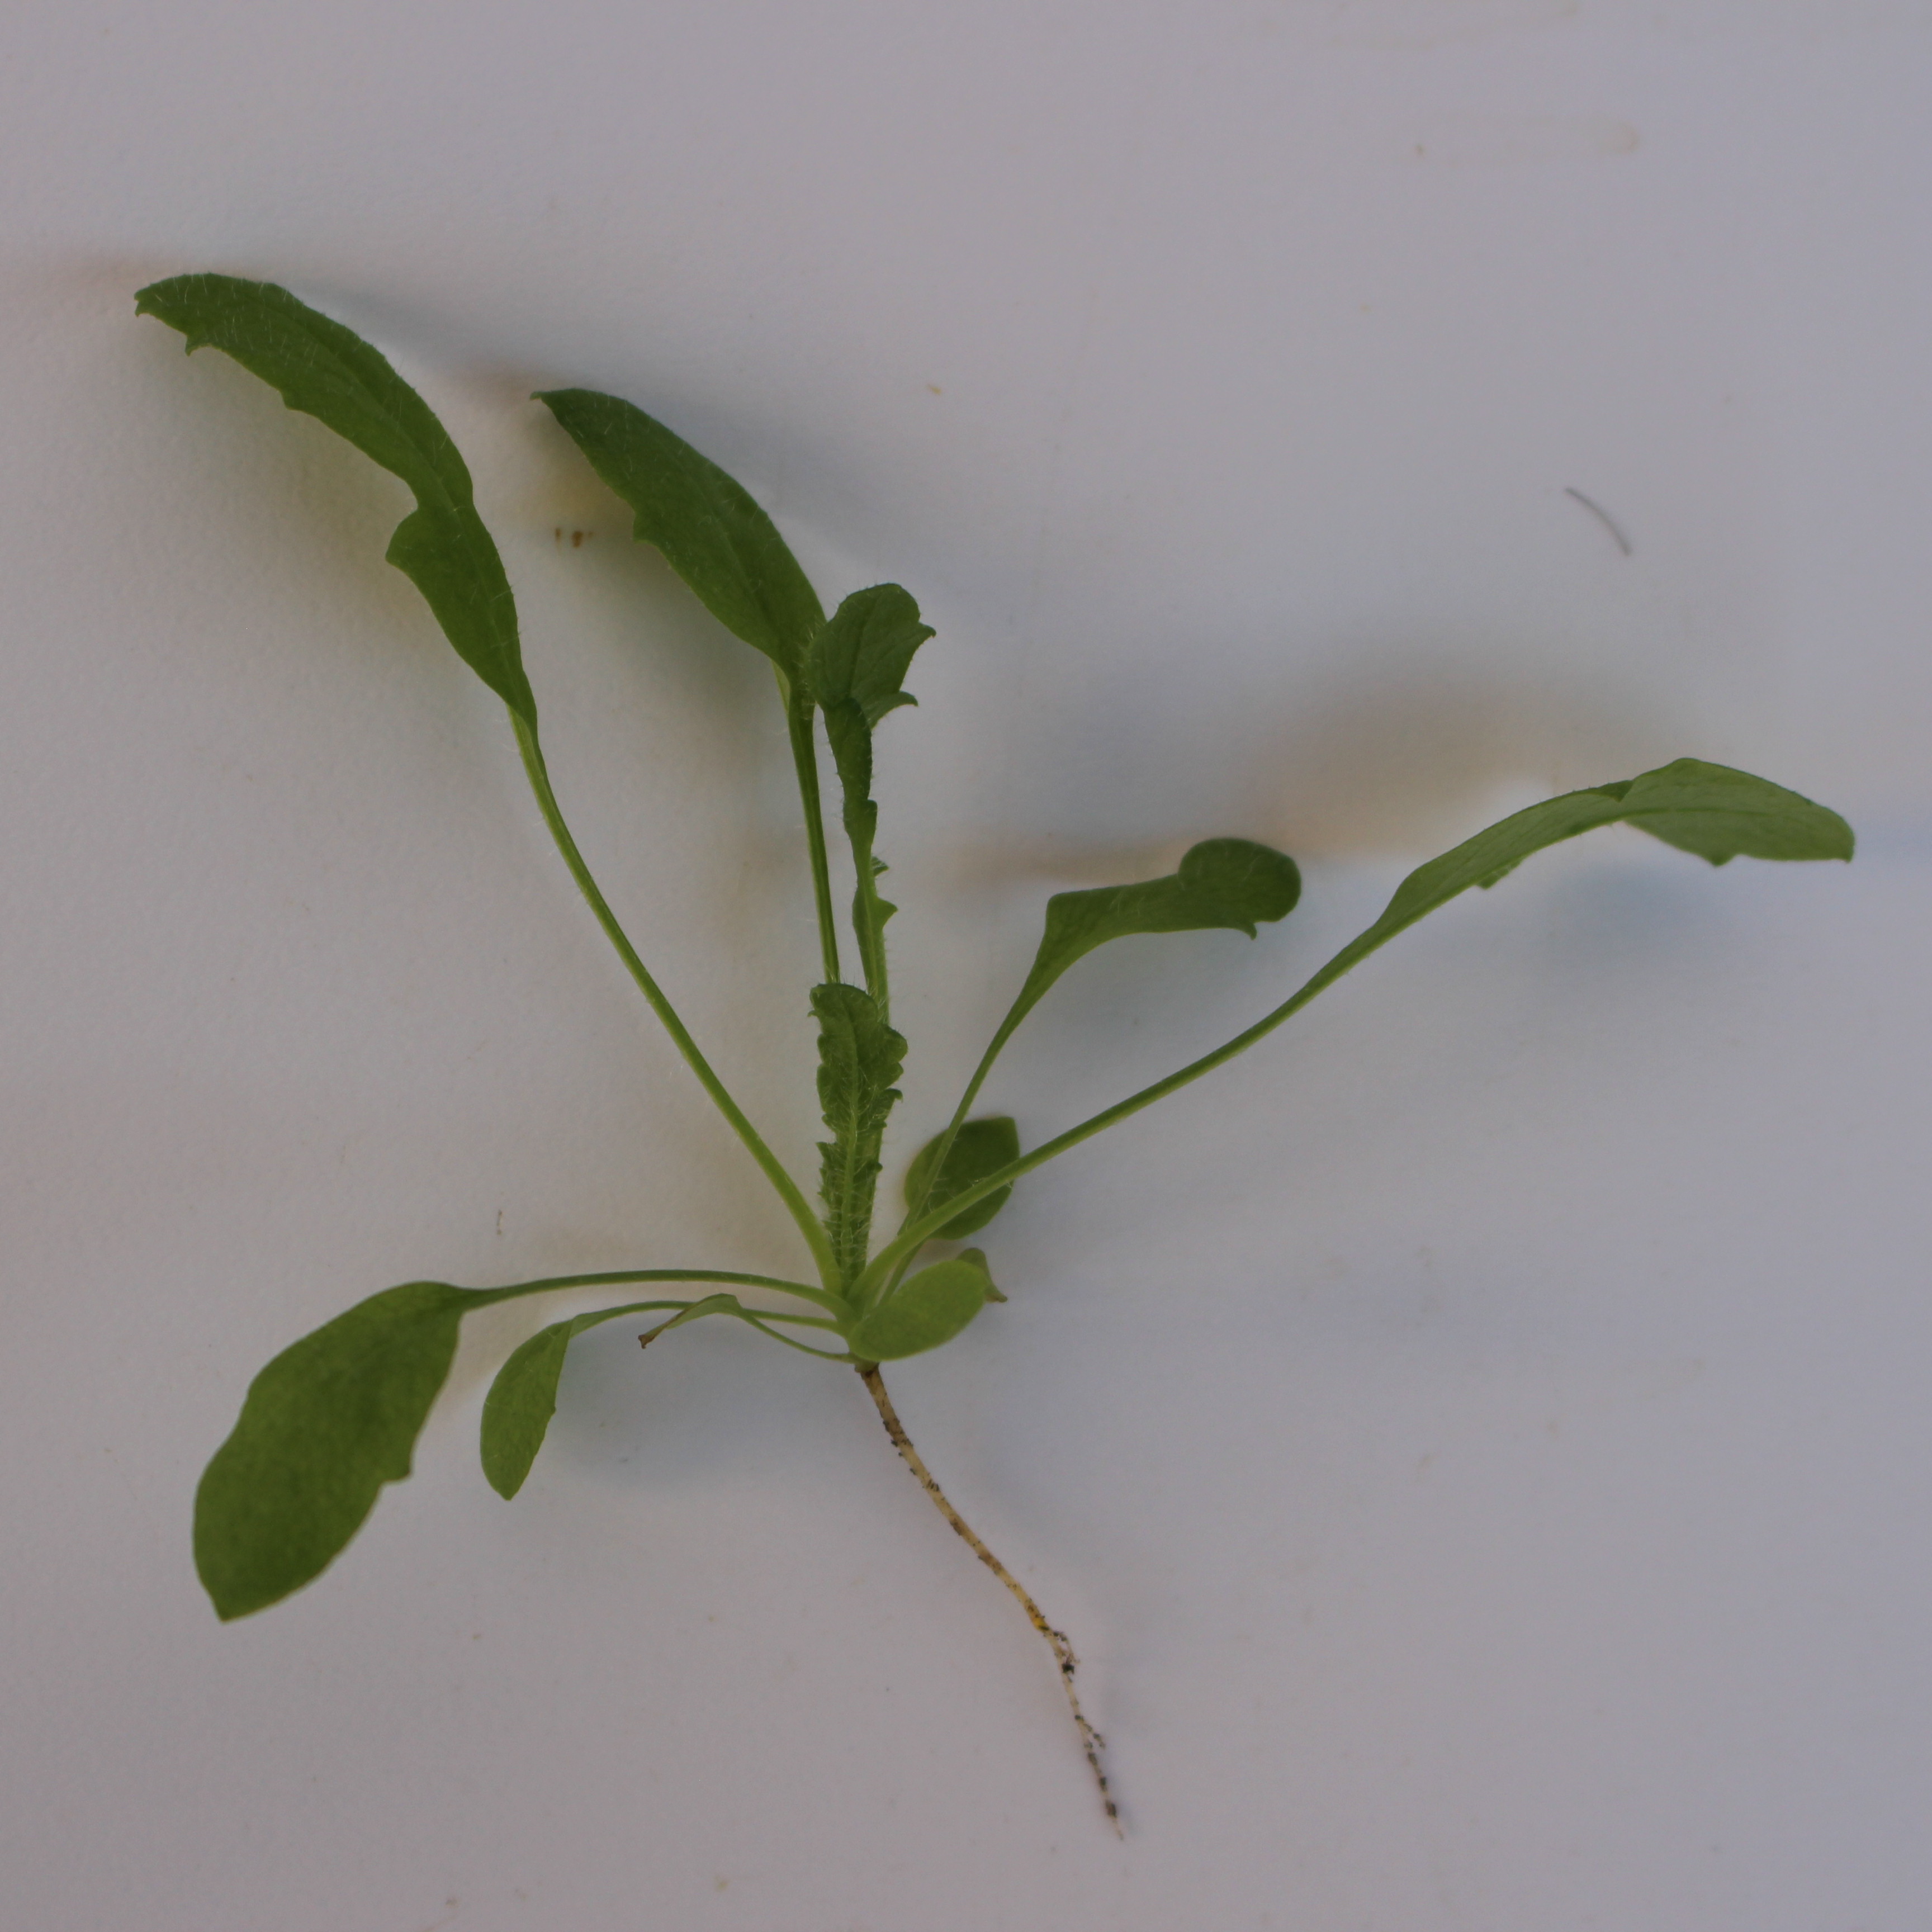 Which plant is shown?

Papaver rhoeas
